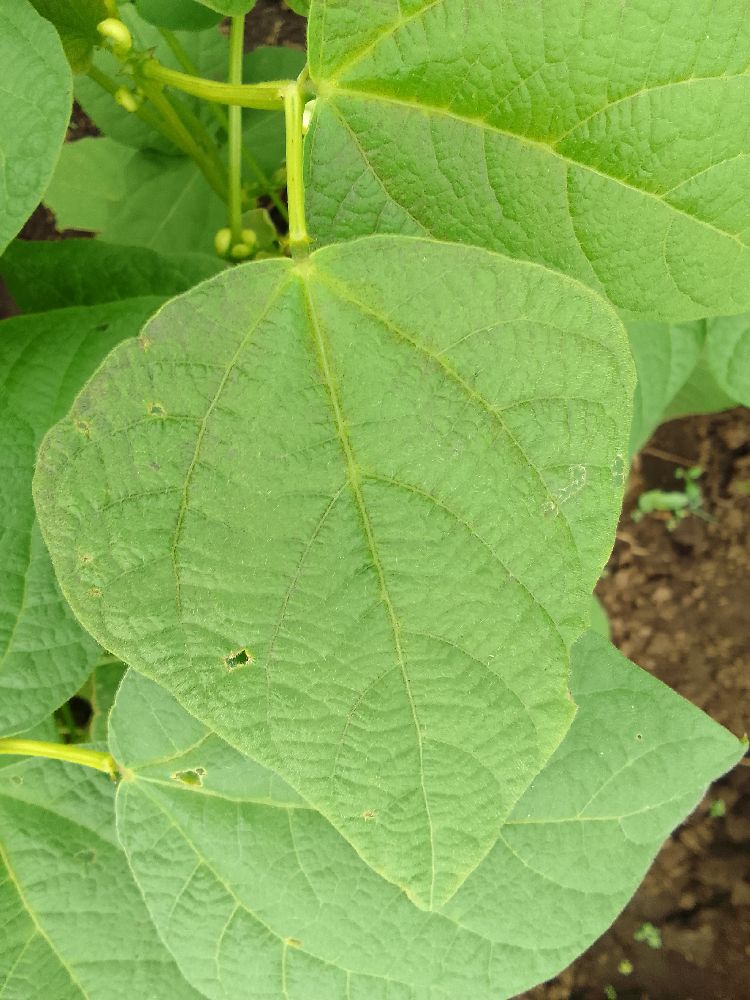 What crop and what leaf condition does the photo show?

common bean, healthy
